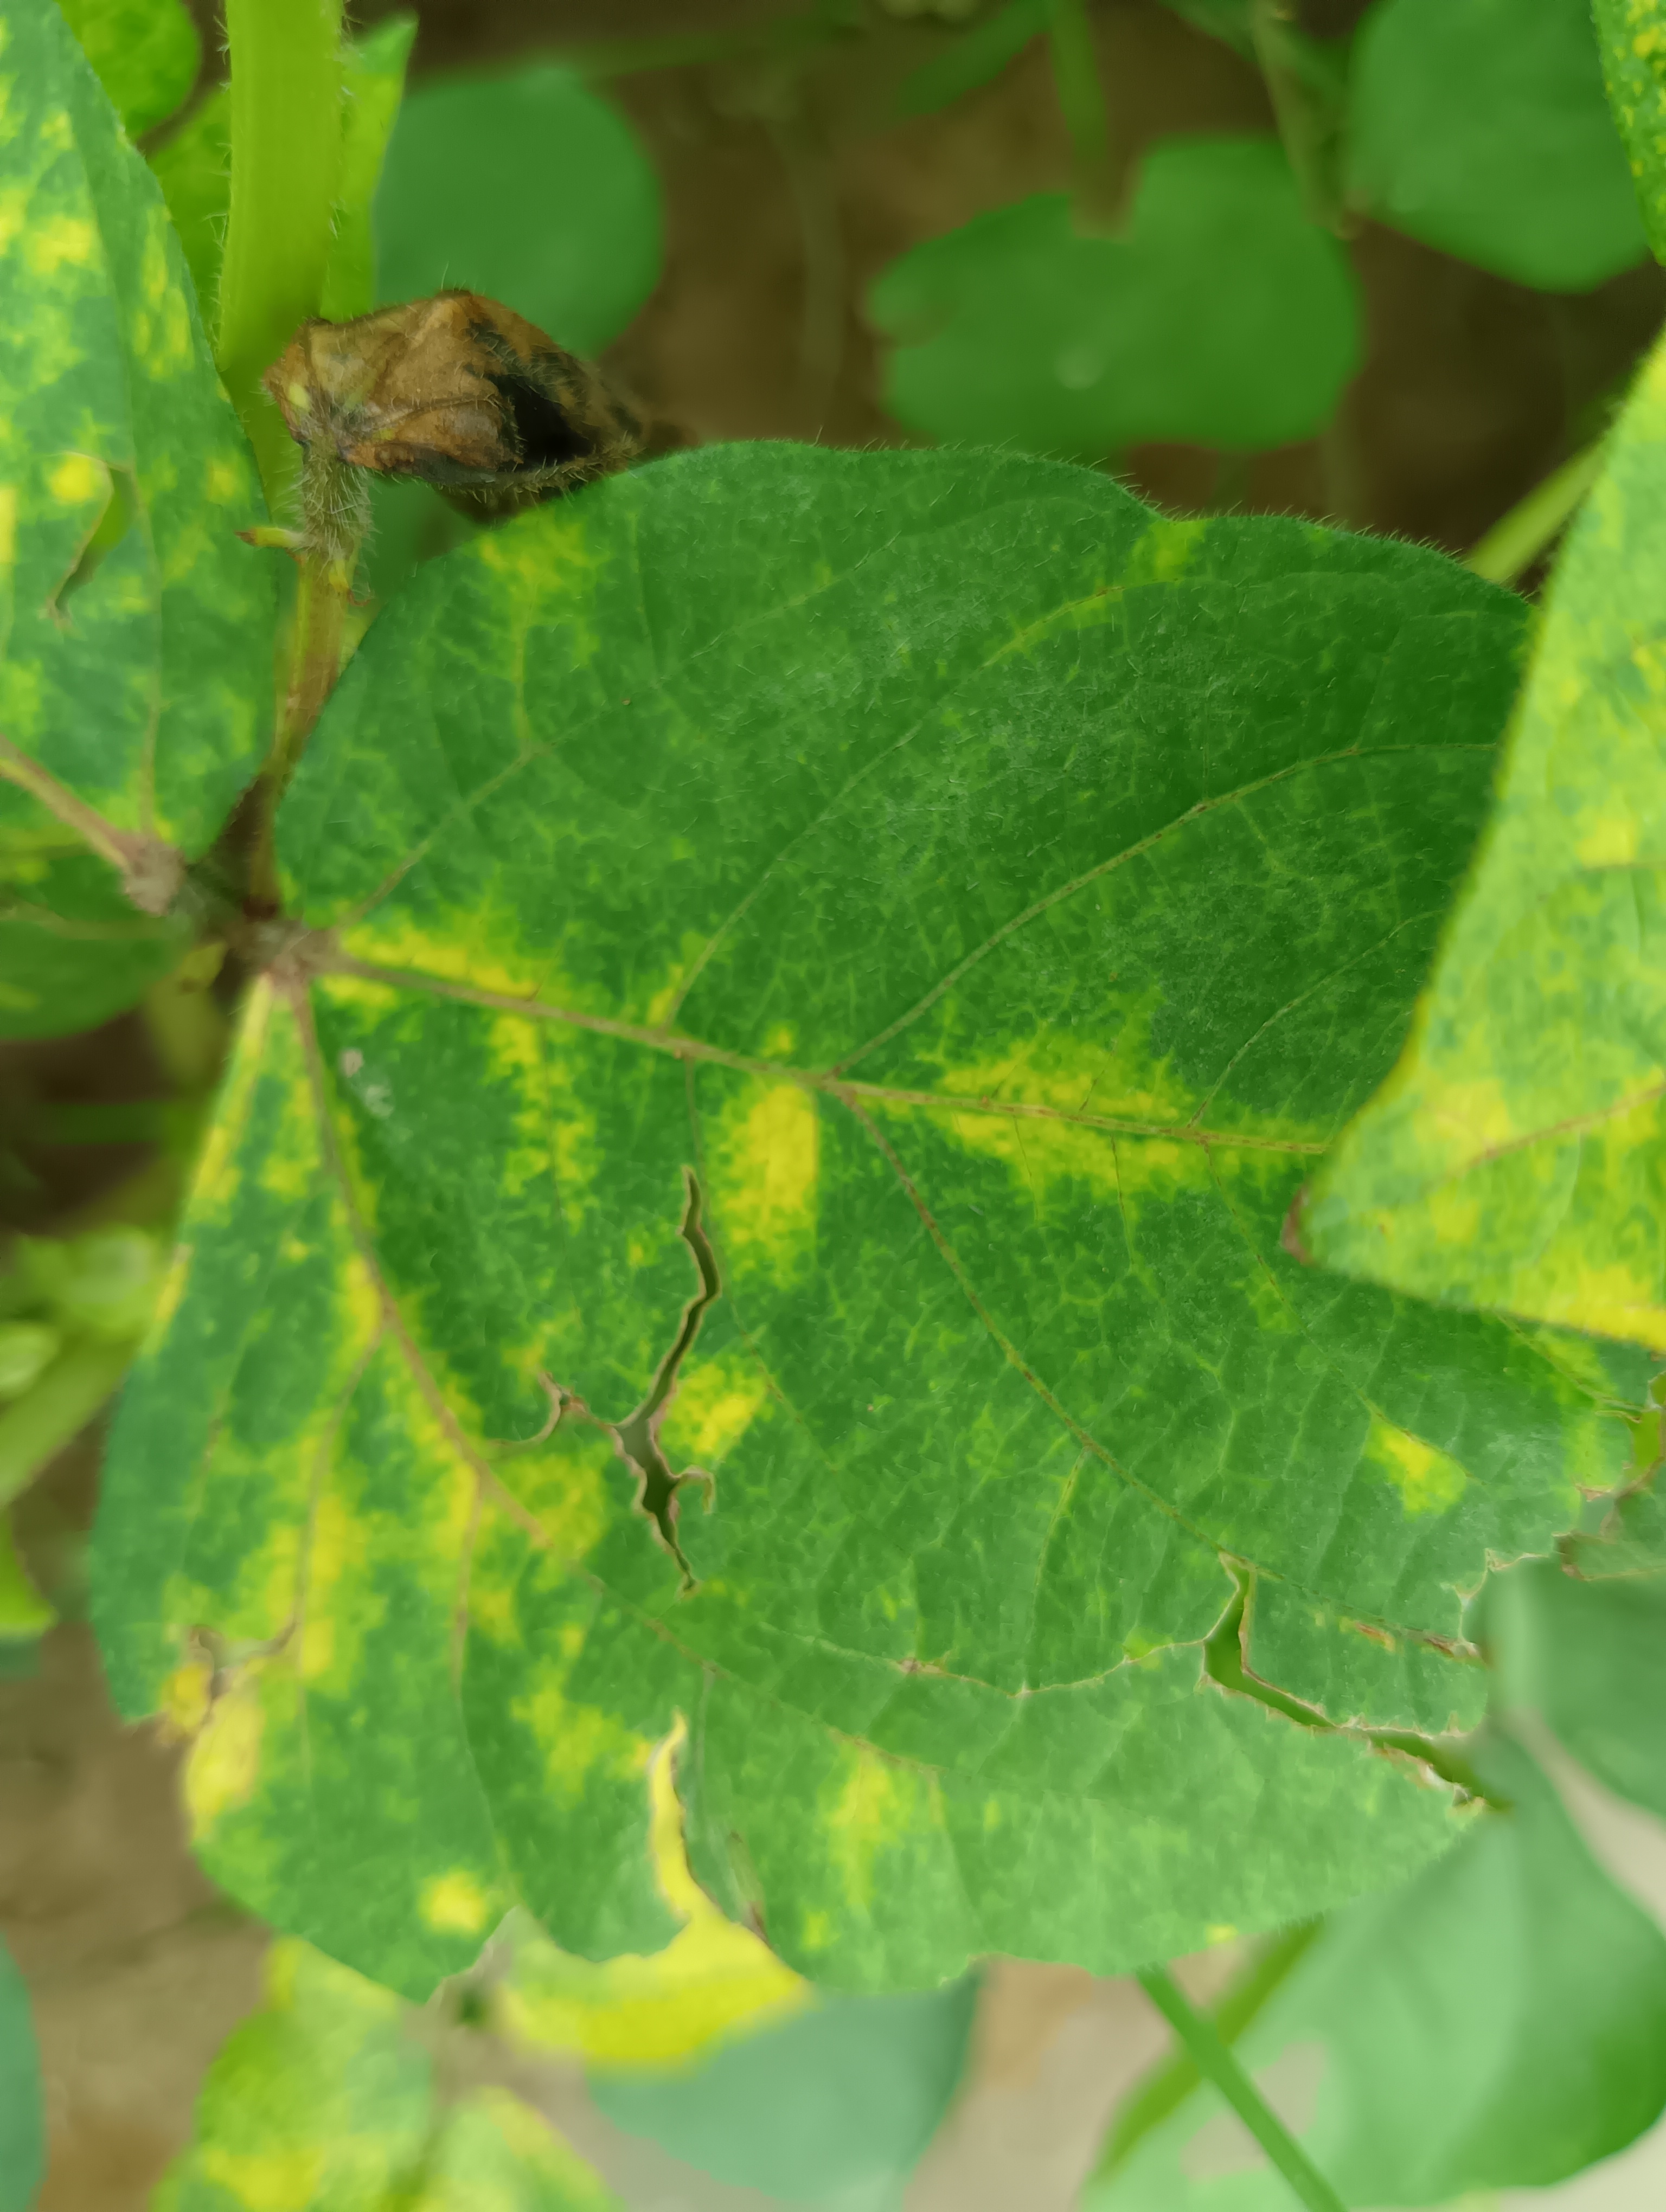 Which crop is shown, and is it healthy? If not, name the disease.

mungbean, yellow mosaic
